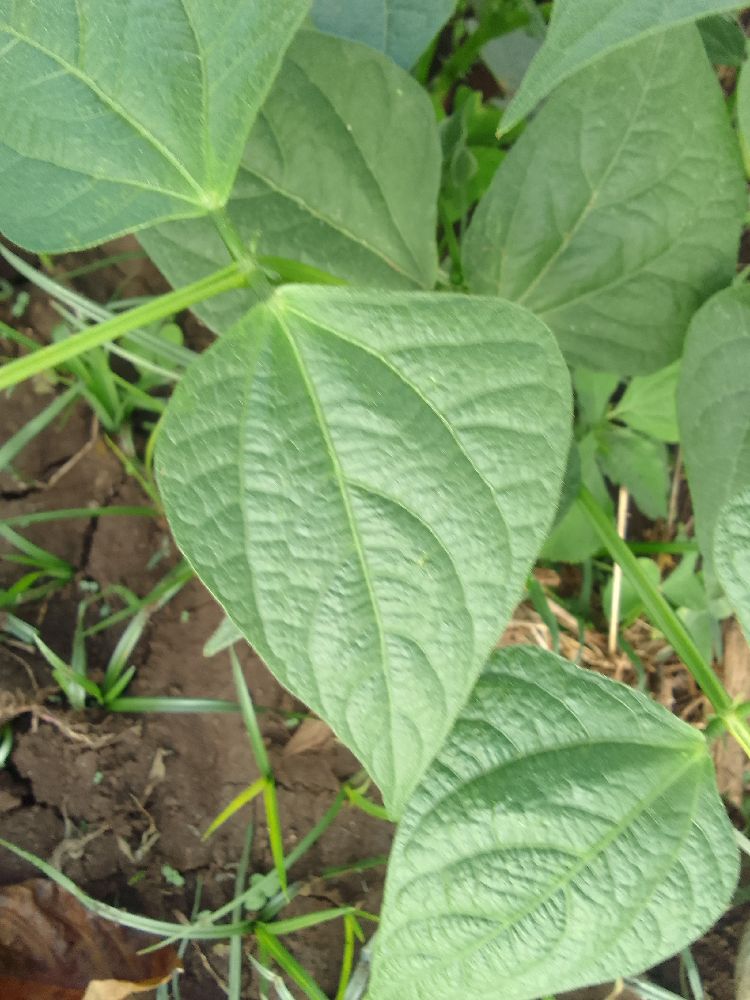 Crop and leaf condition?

common bean, healthy
